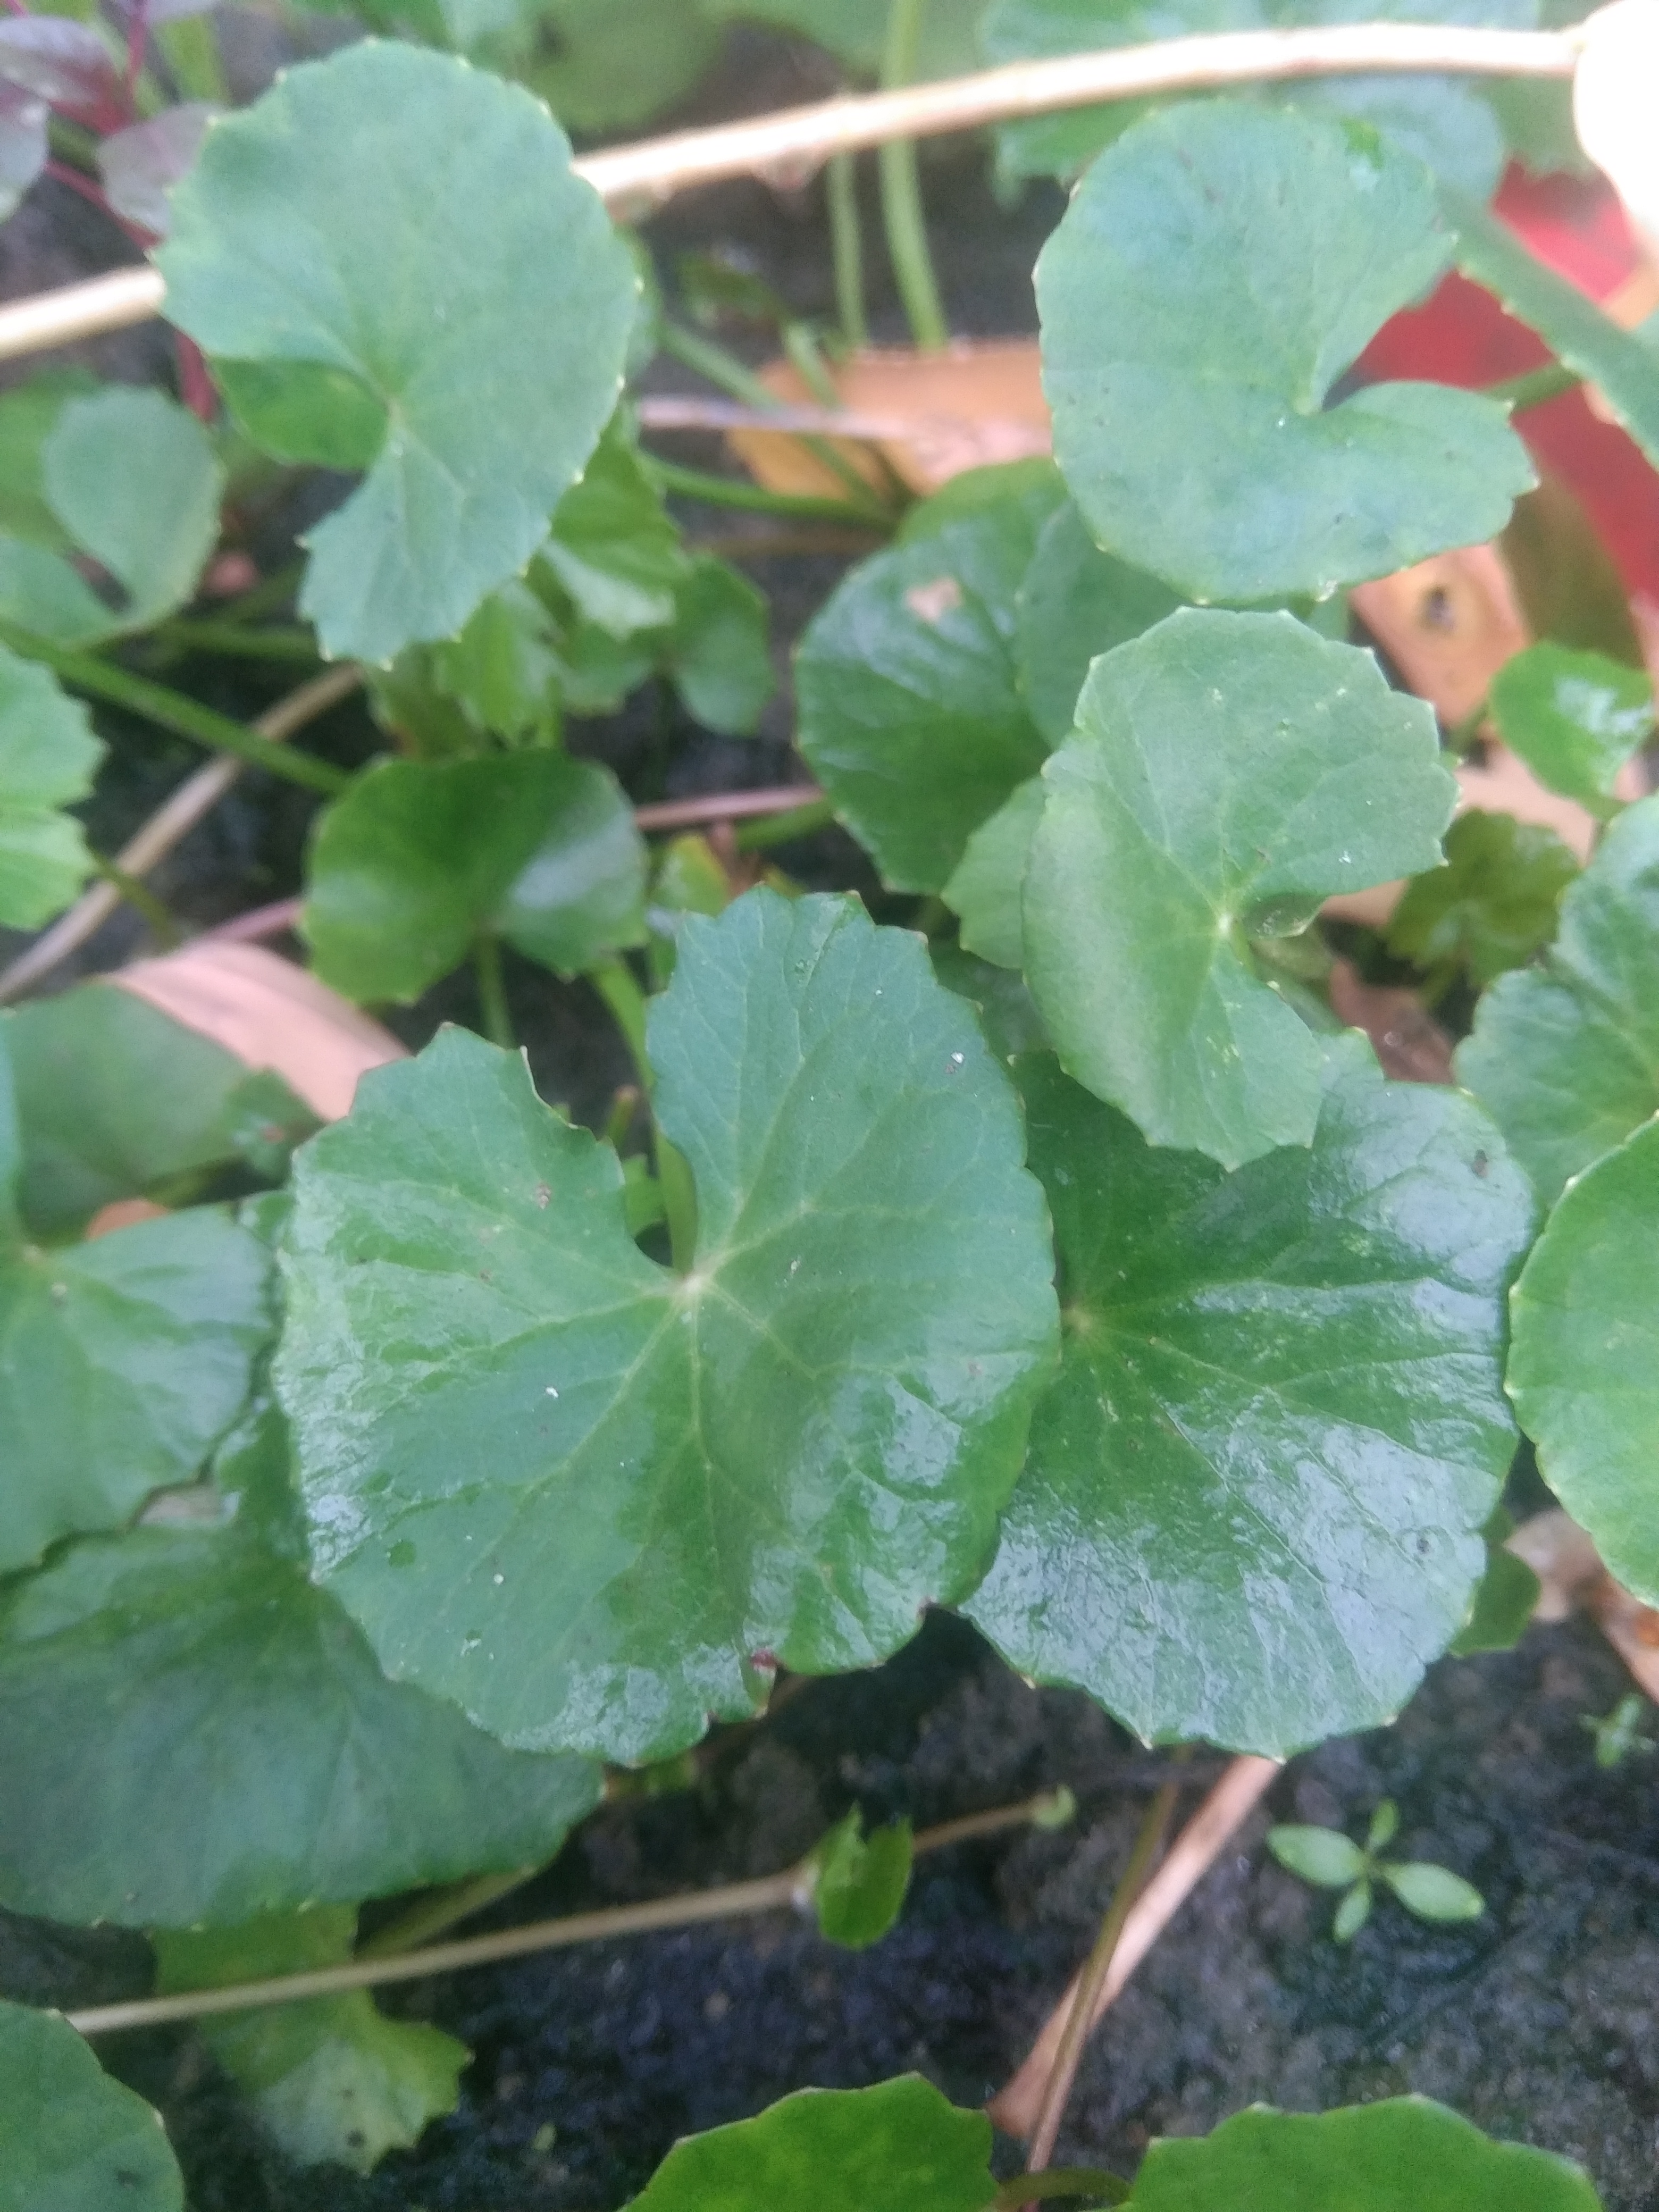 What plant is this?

thankuni
